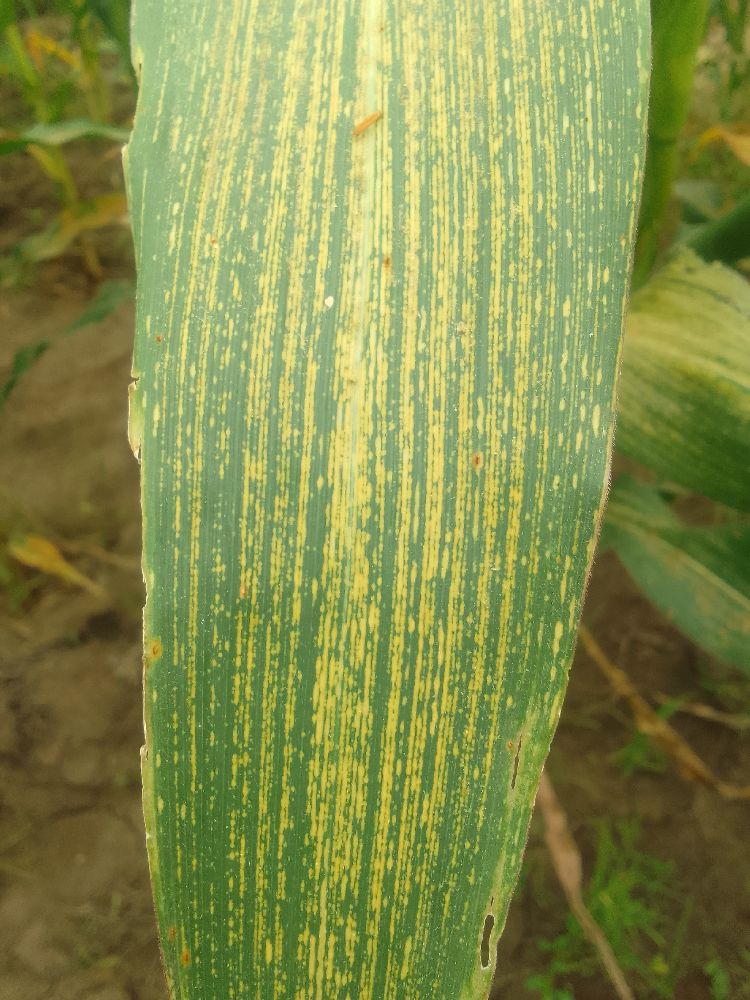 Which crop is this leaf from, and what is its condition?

maize, maize streak virus
